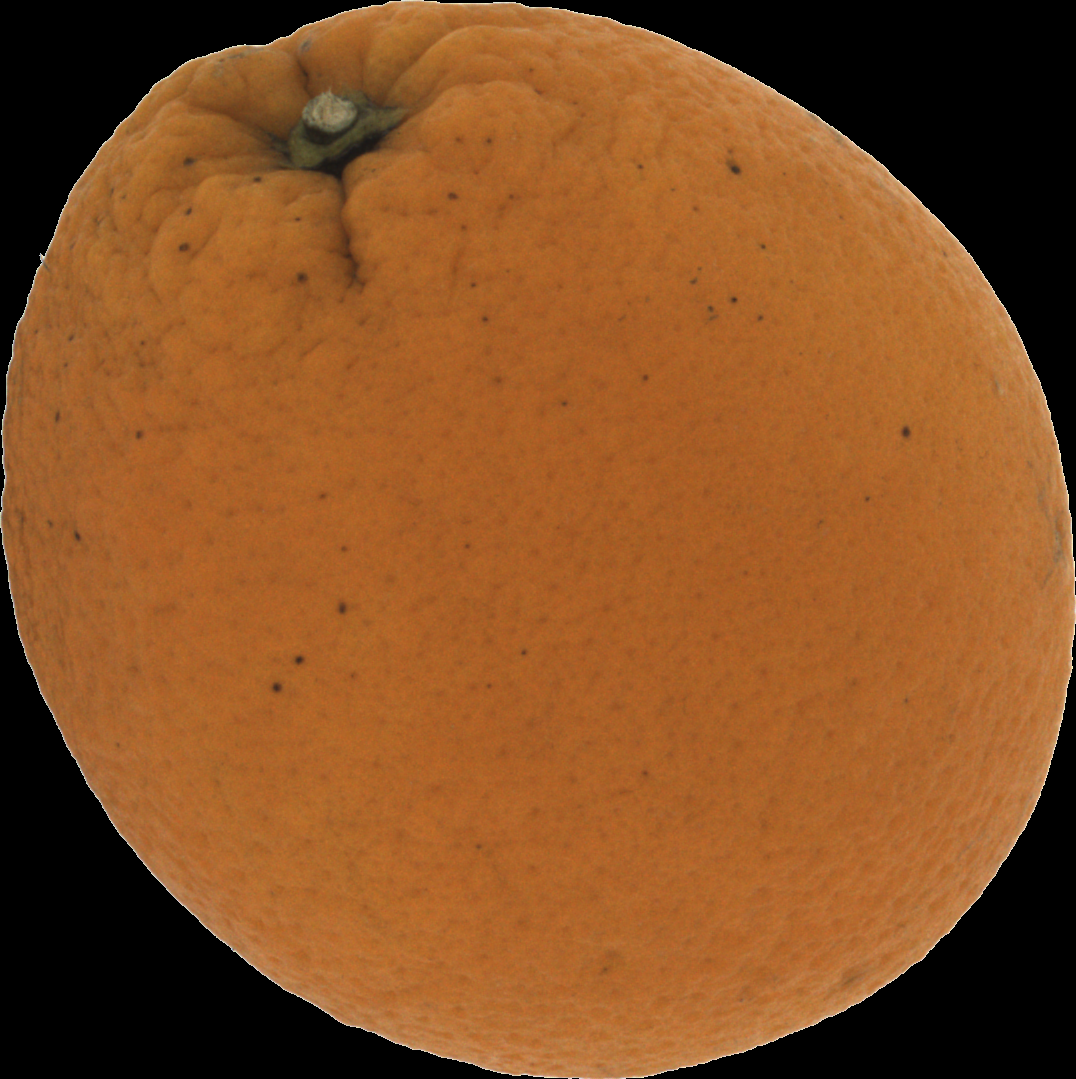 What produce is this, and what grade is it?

orange, bad
